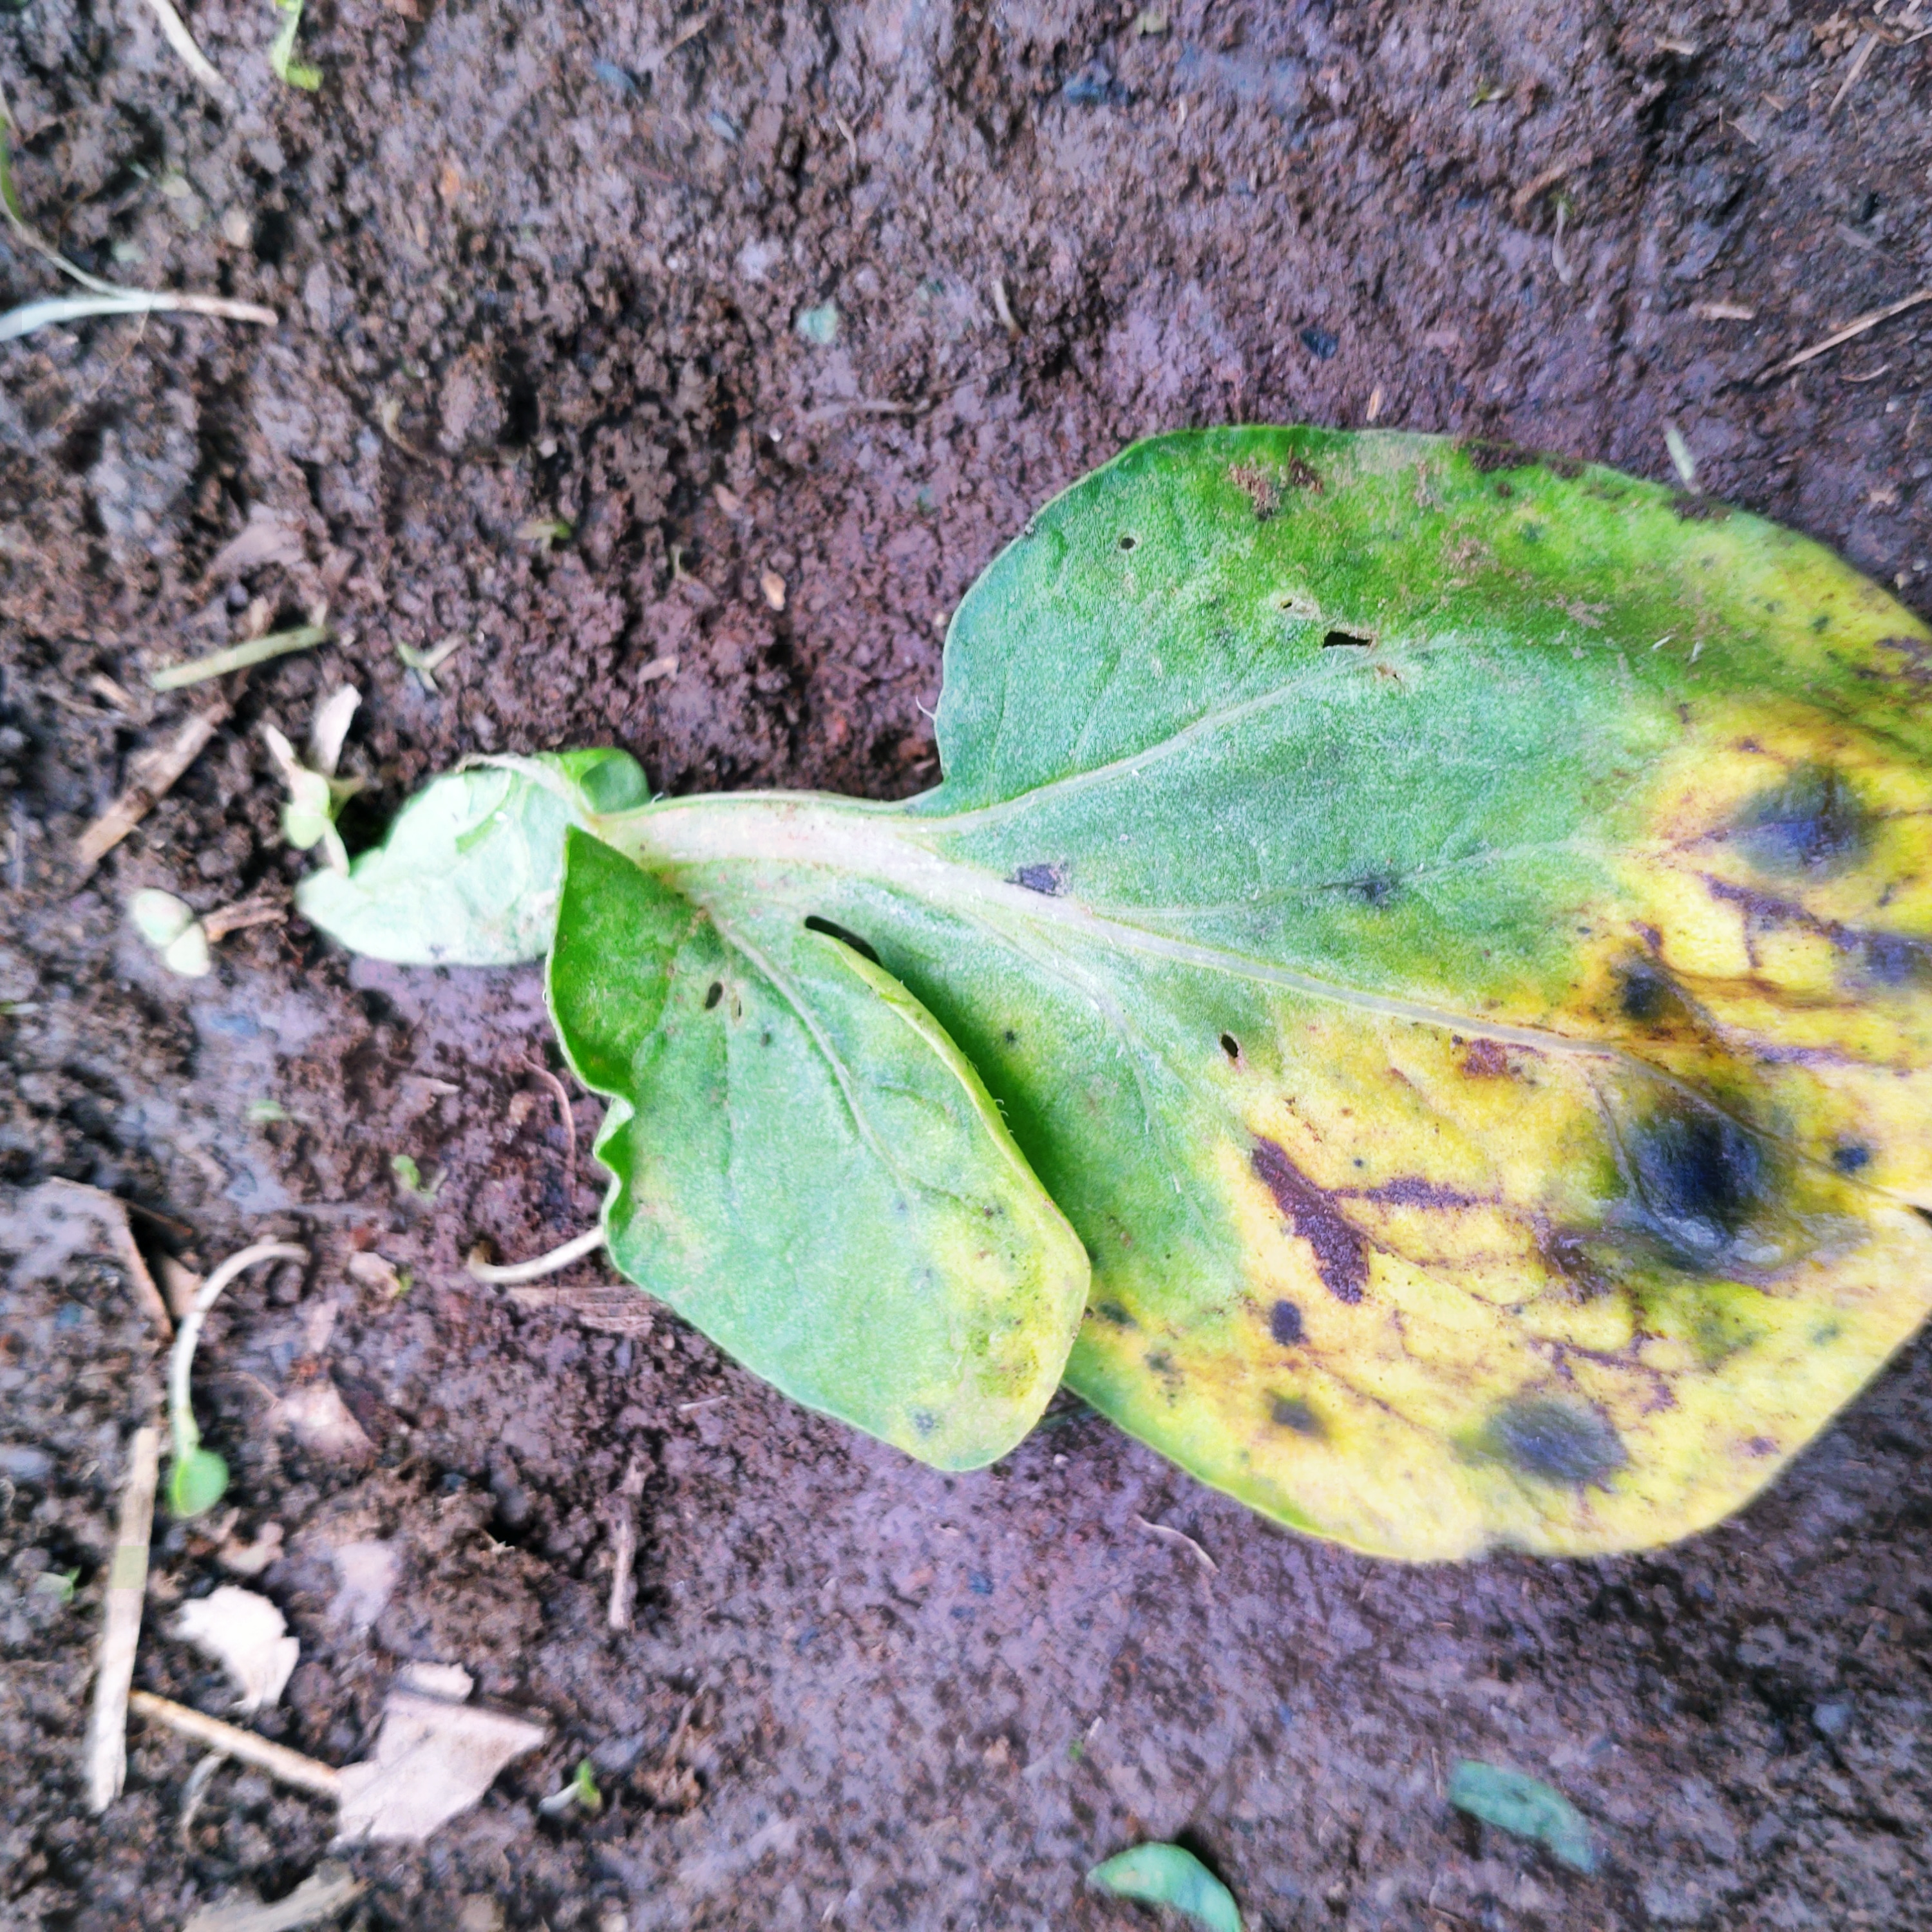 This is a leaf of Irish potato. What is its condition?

late blight
